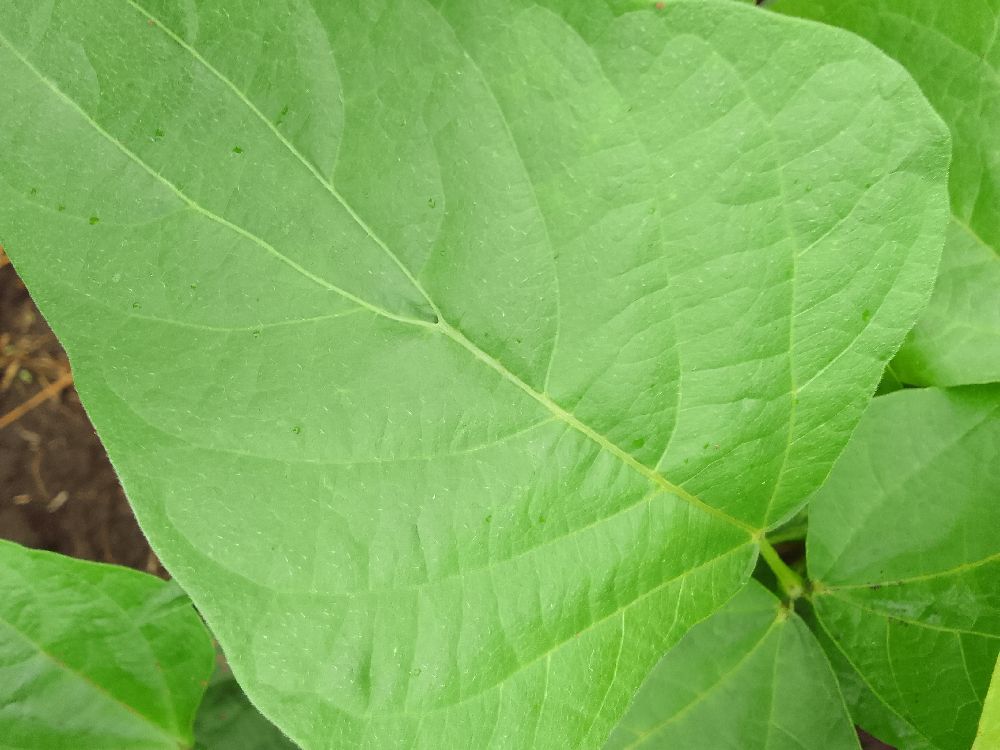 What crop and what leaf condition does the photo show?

common bean, healthy
